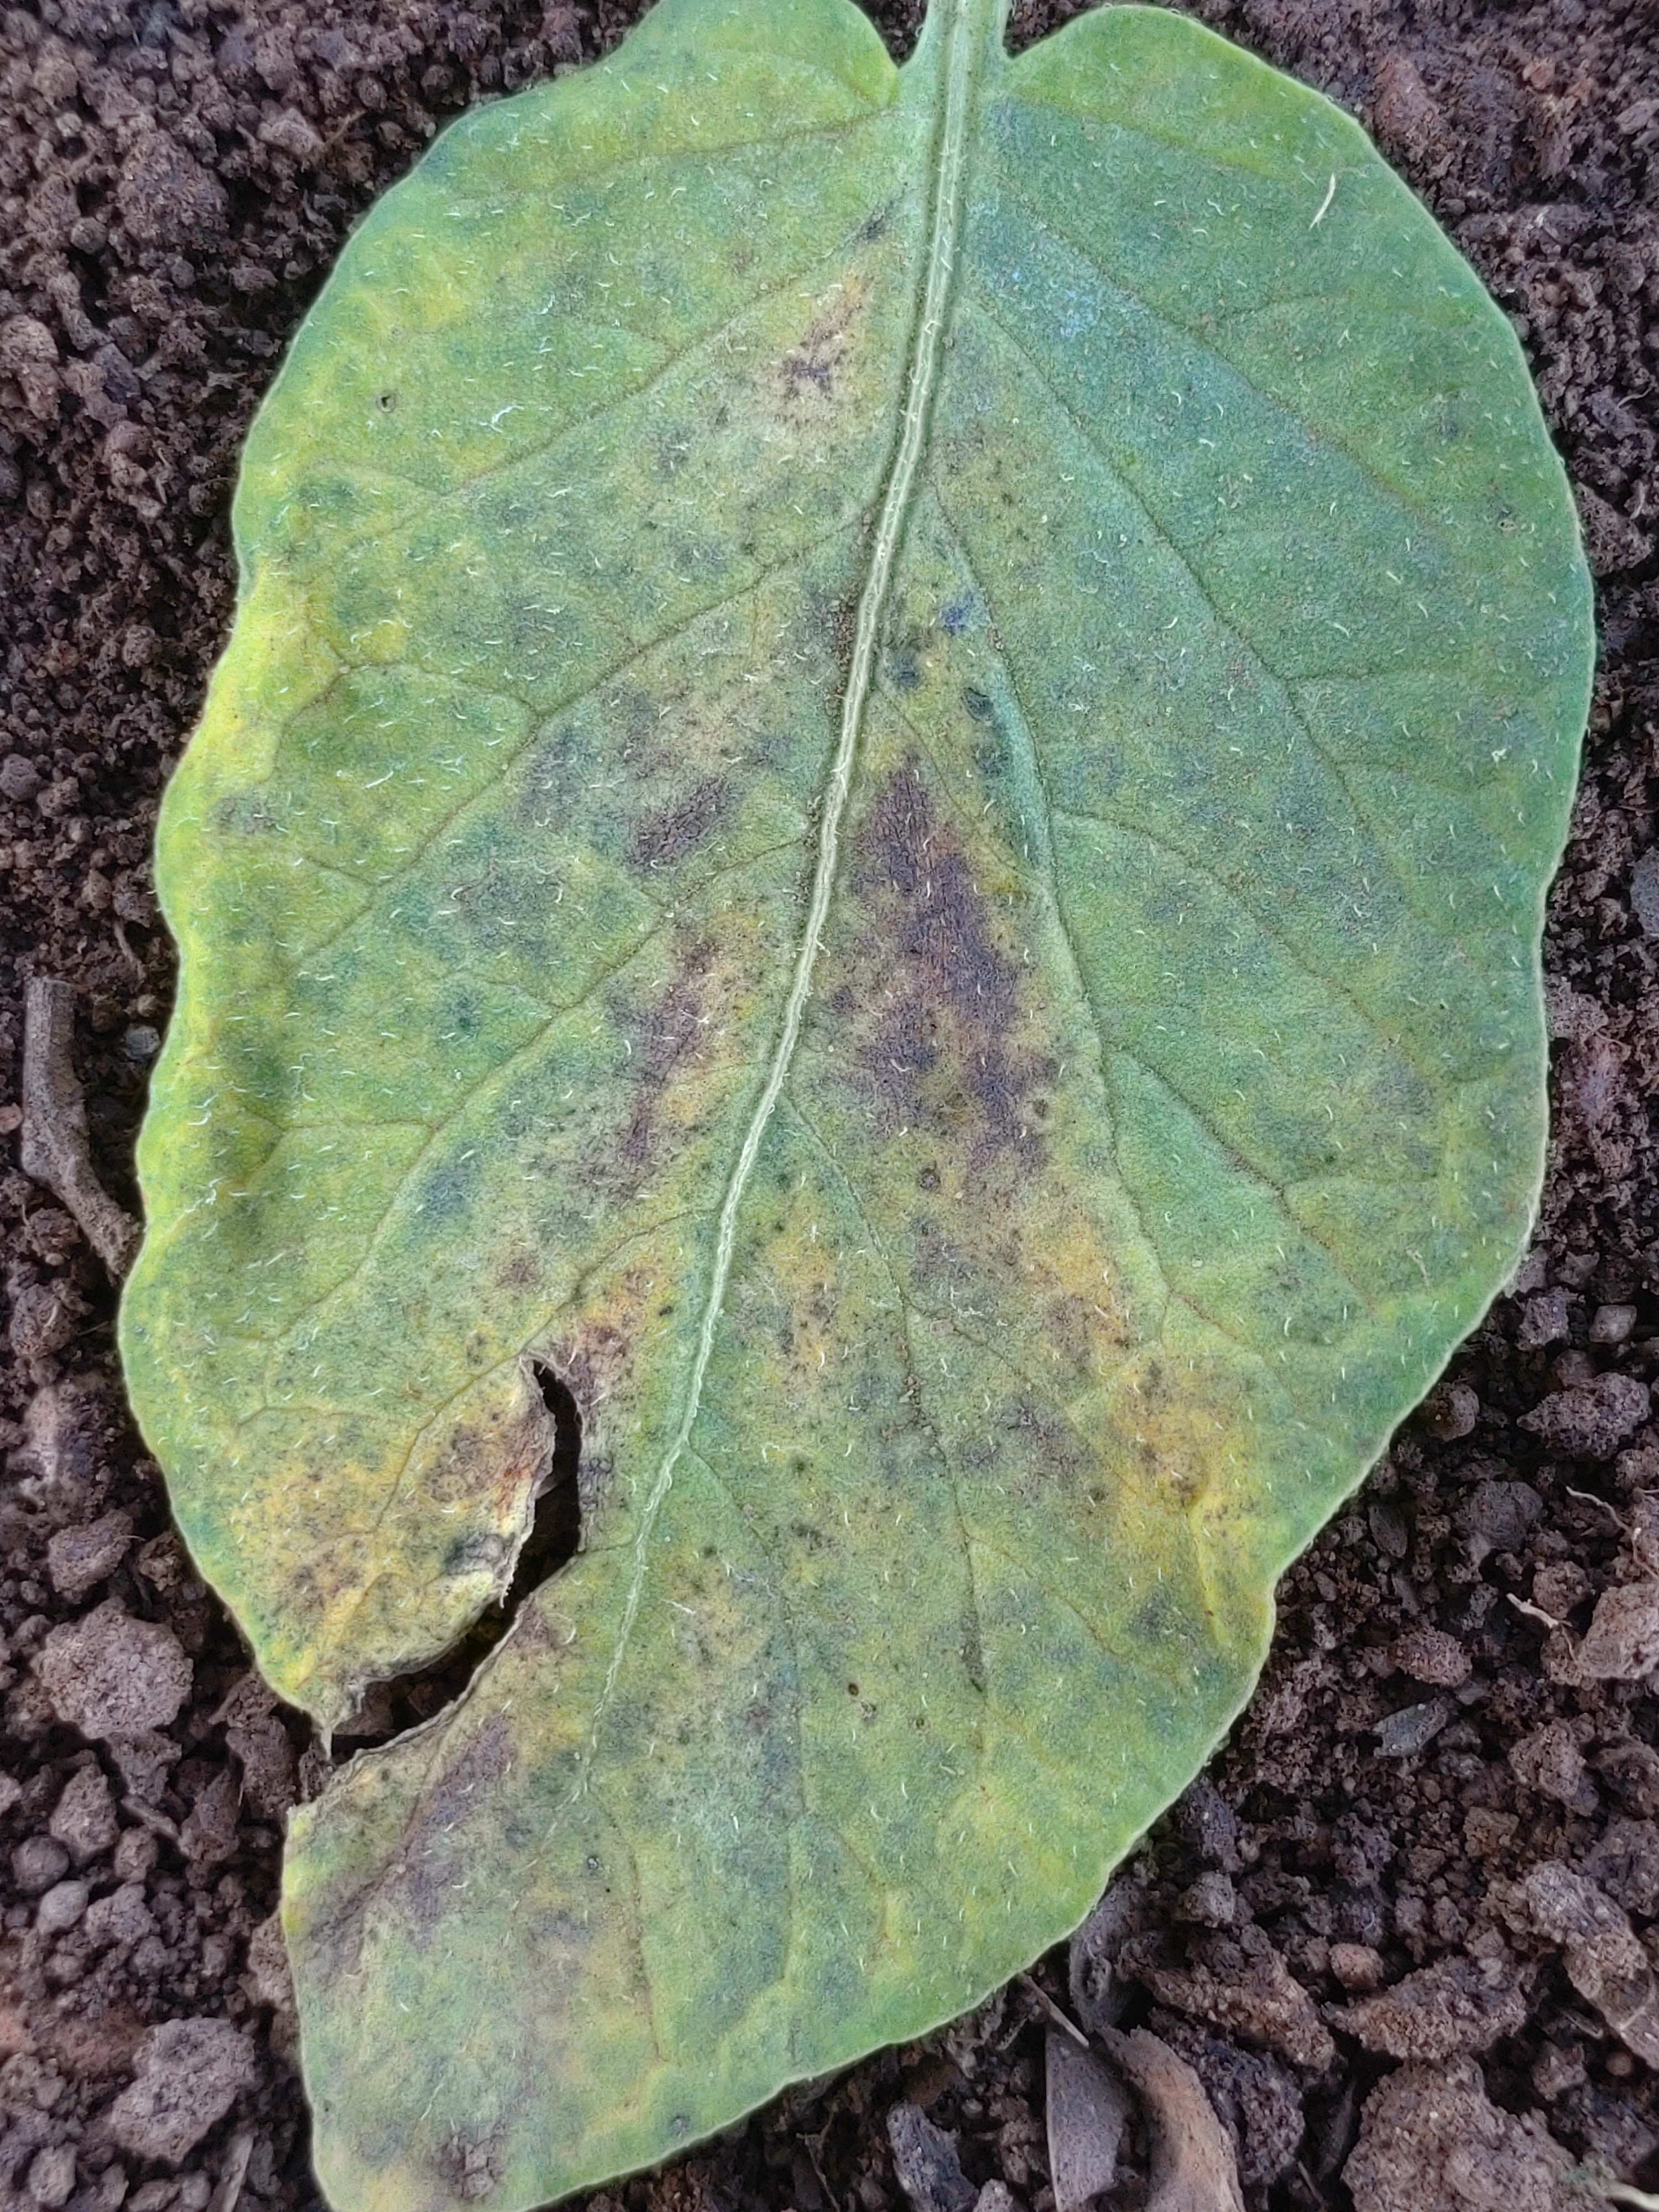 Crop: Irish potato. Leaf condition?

late blight
